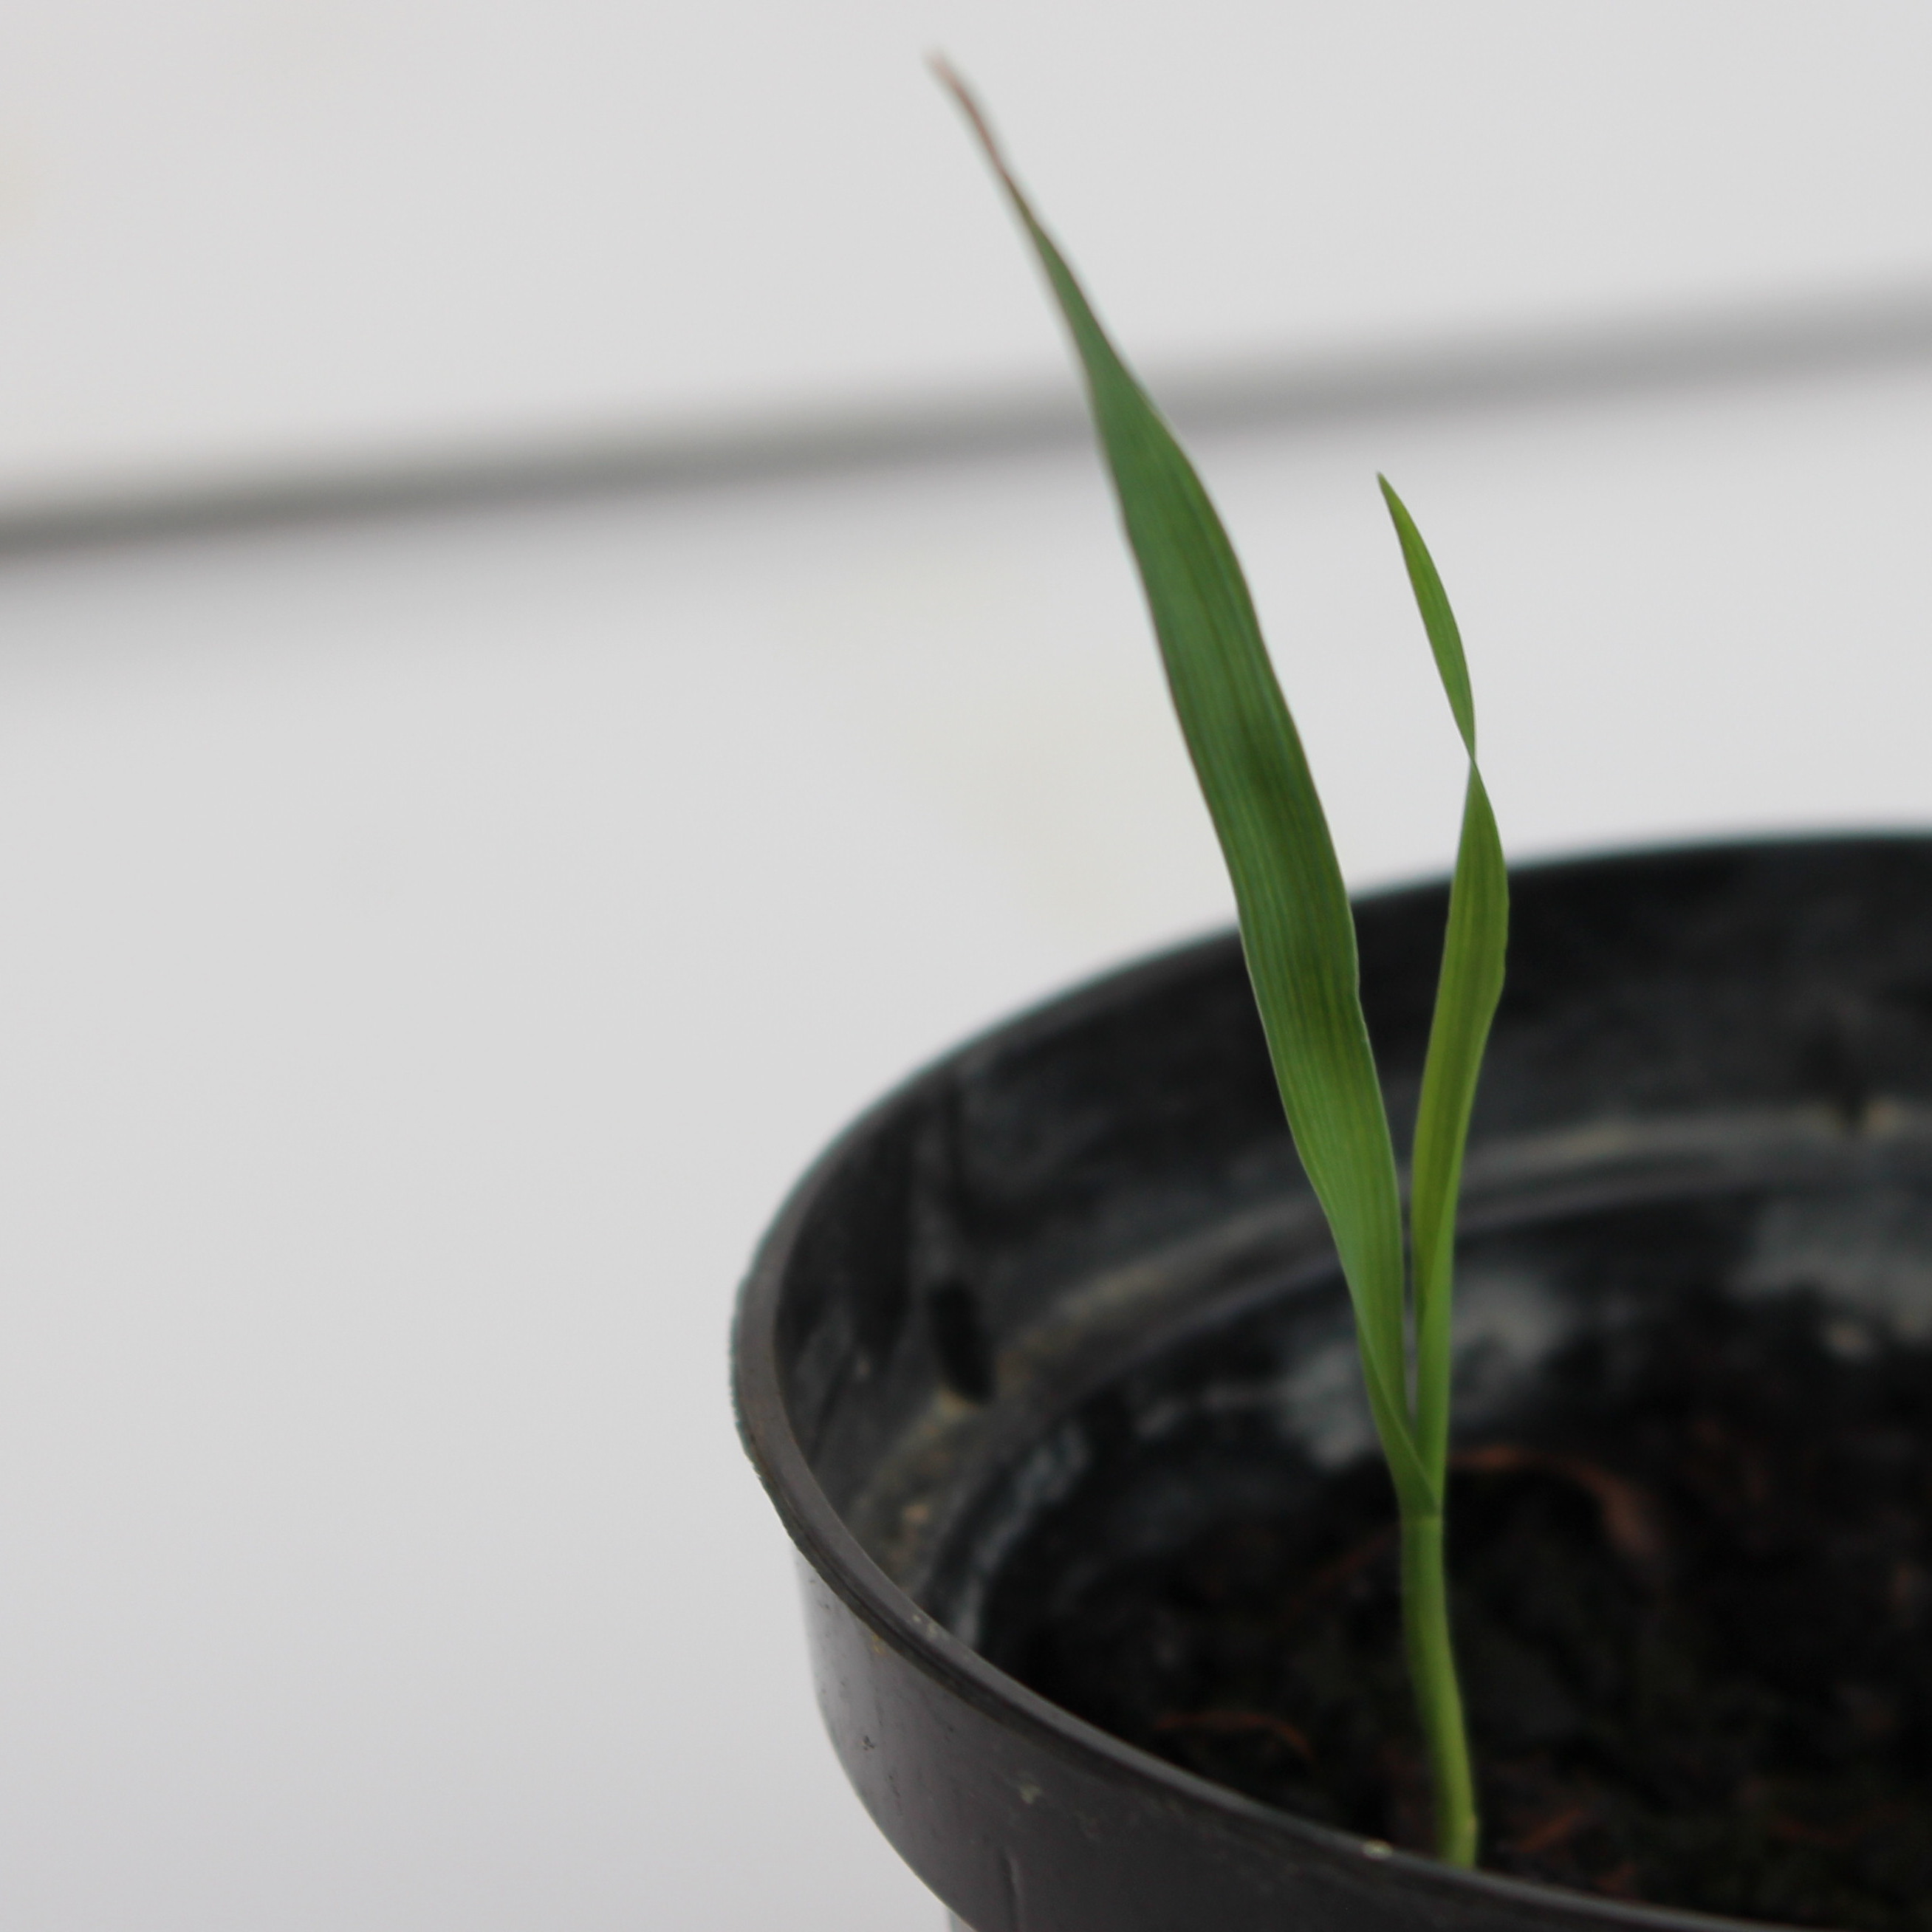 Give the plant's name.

Avena sterilis
